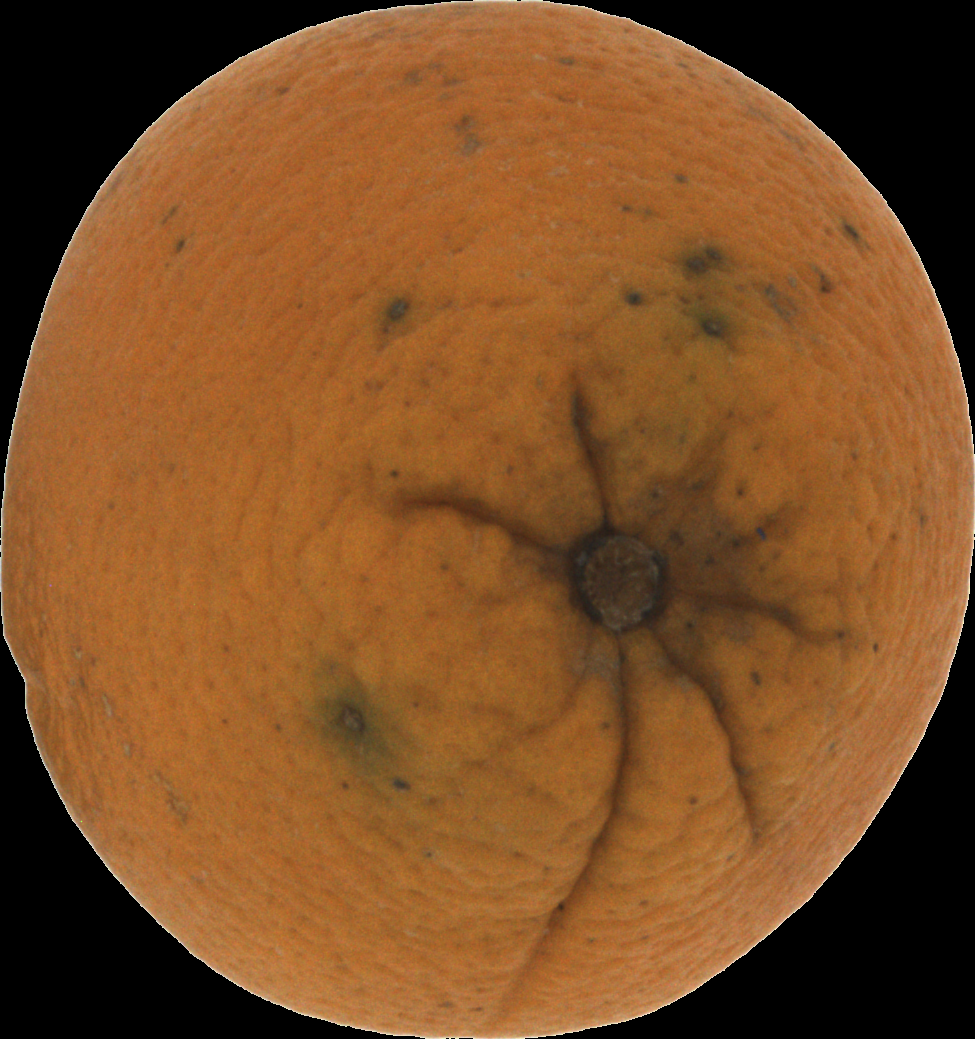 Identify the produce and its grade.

orange, bad
